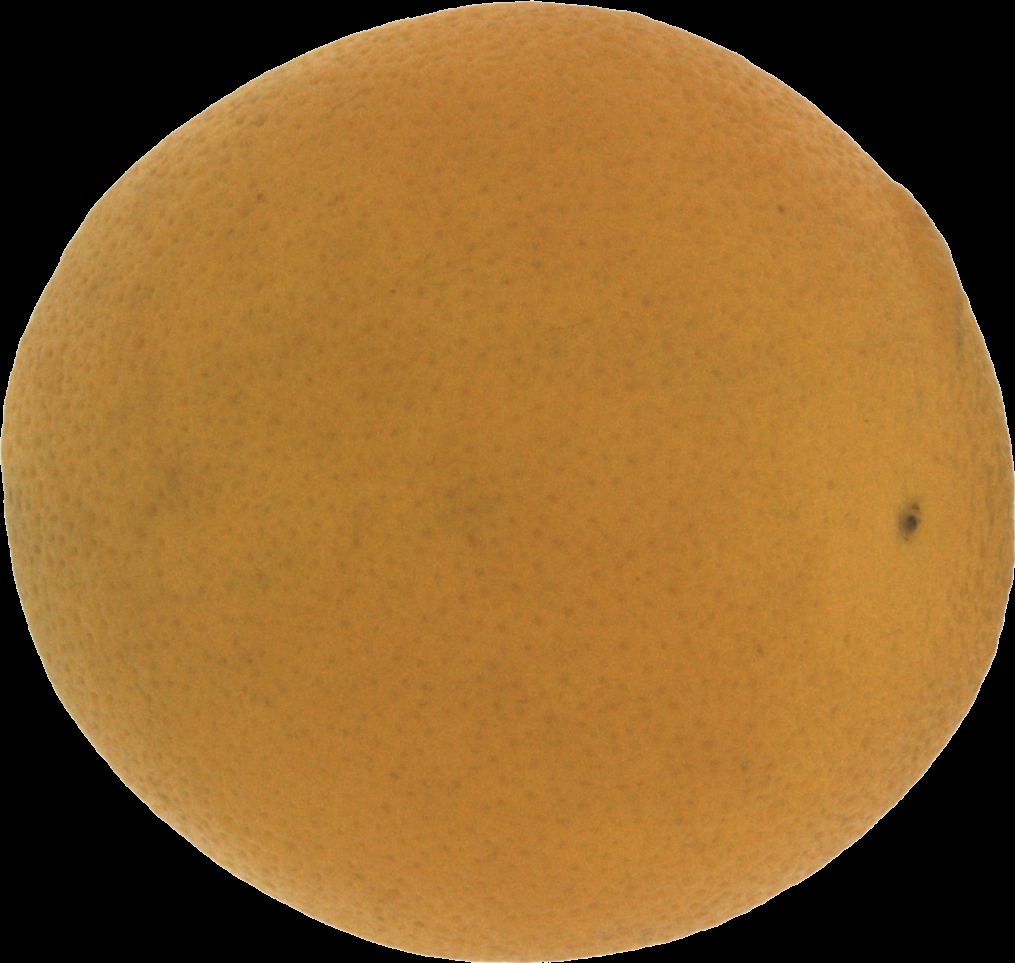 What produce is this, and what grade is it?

orange, bad
